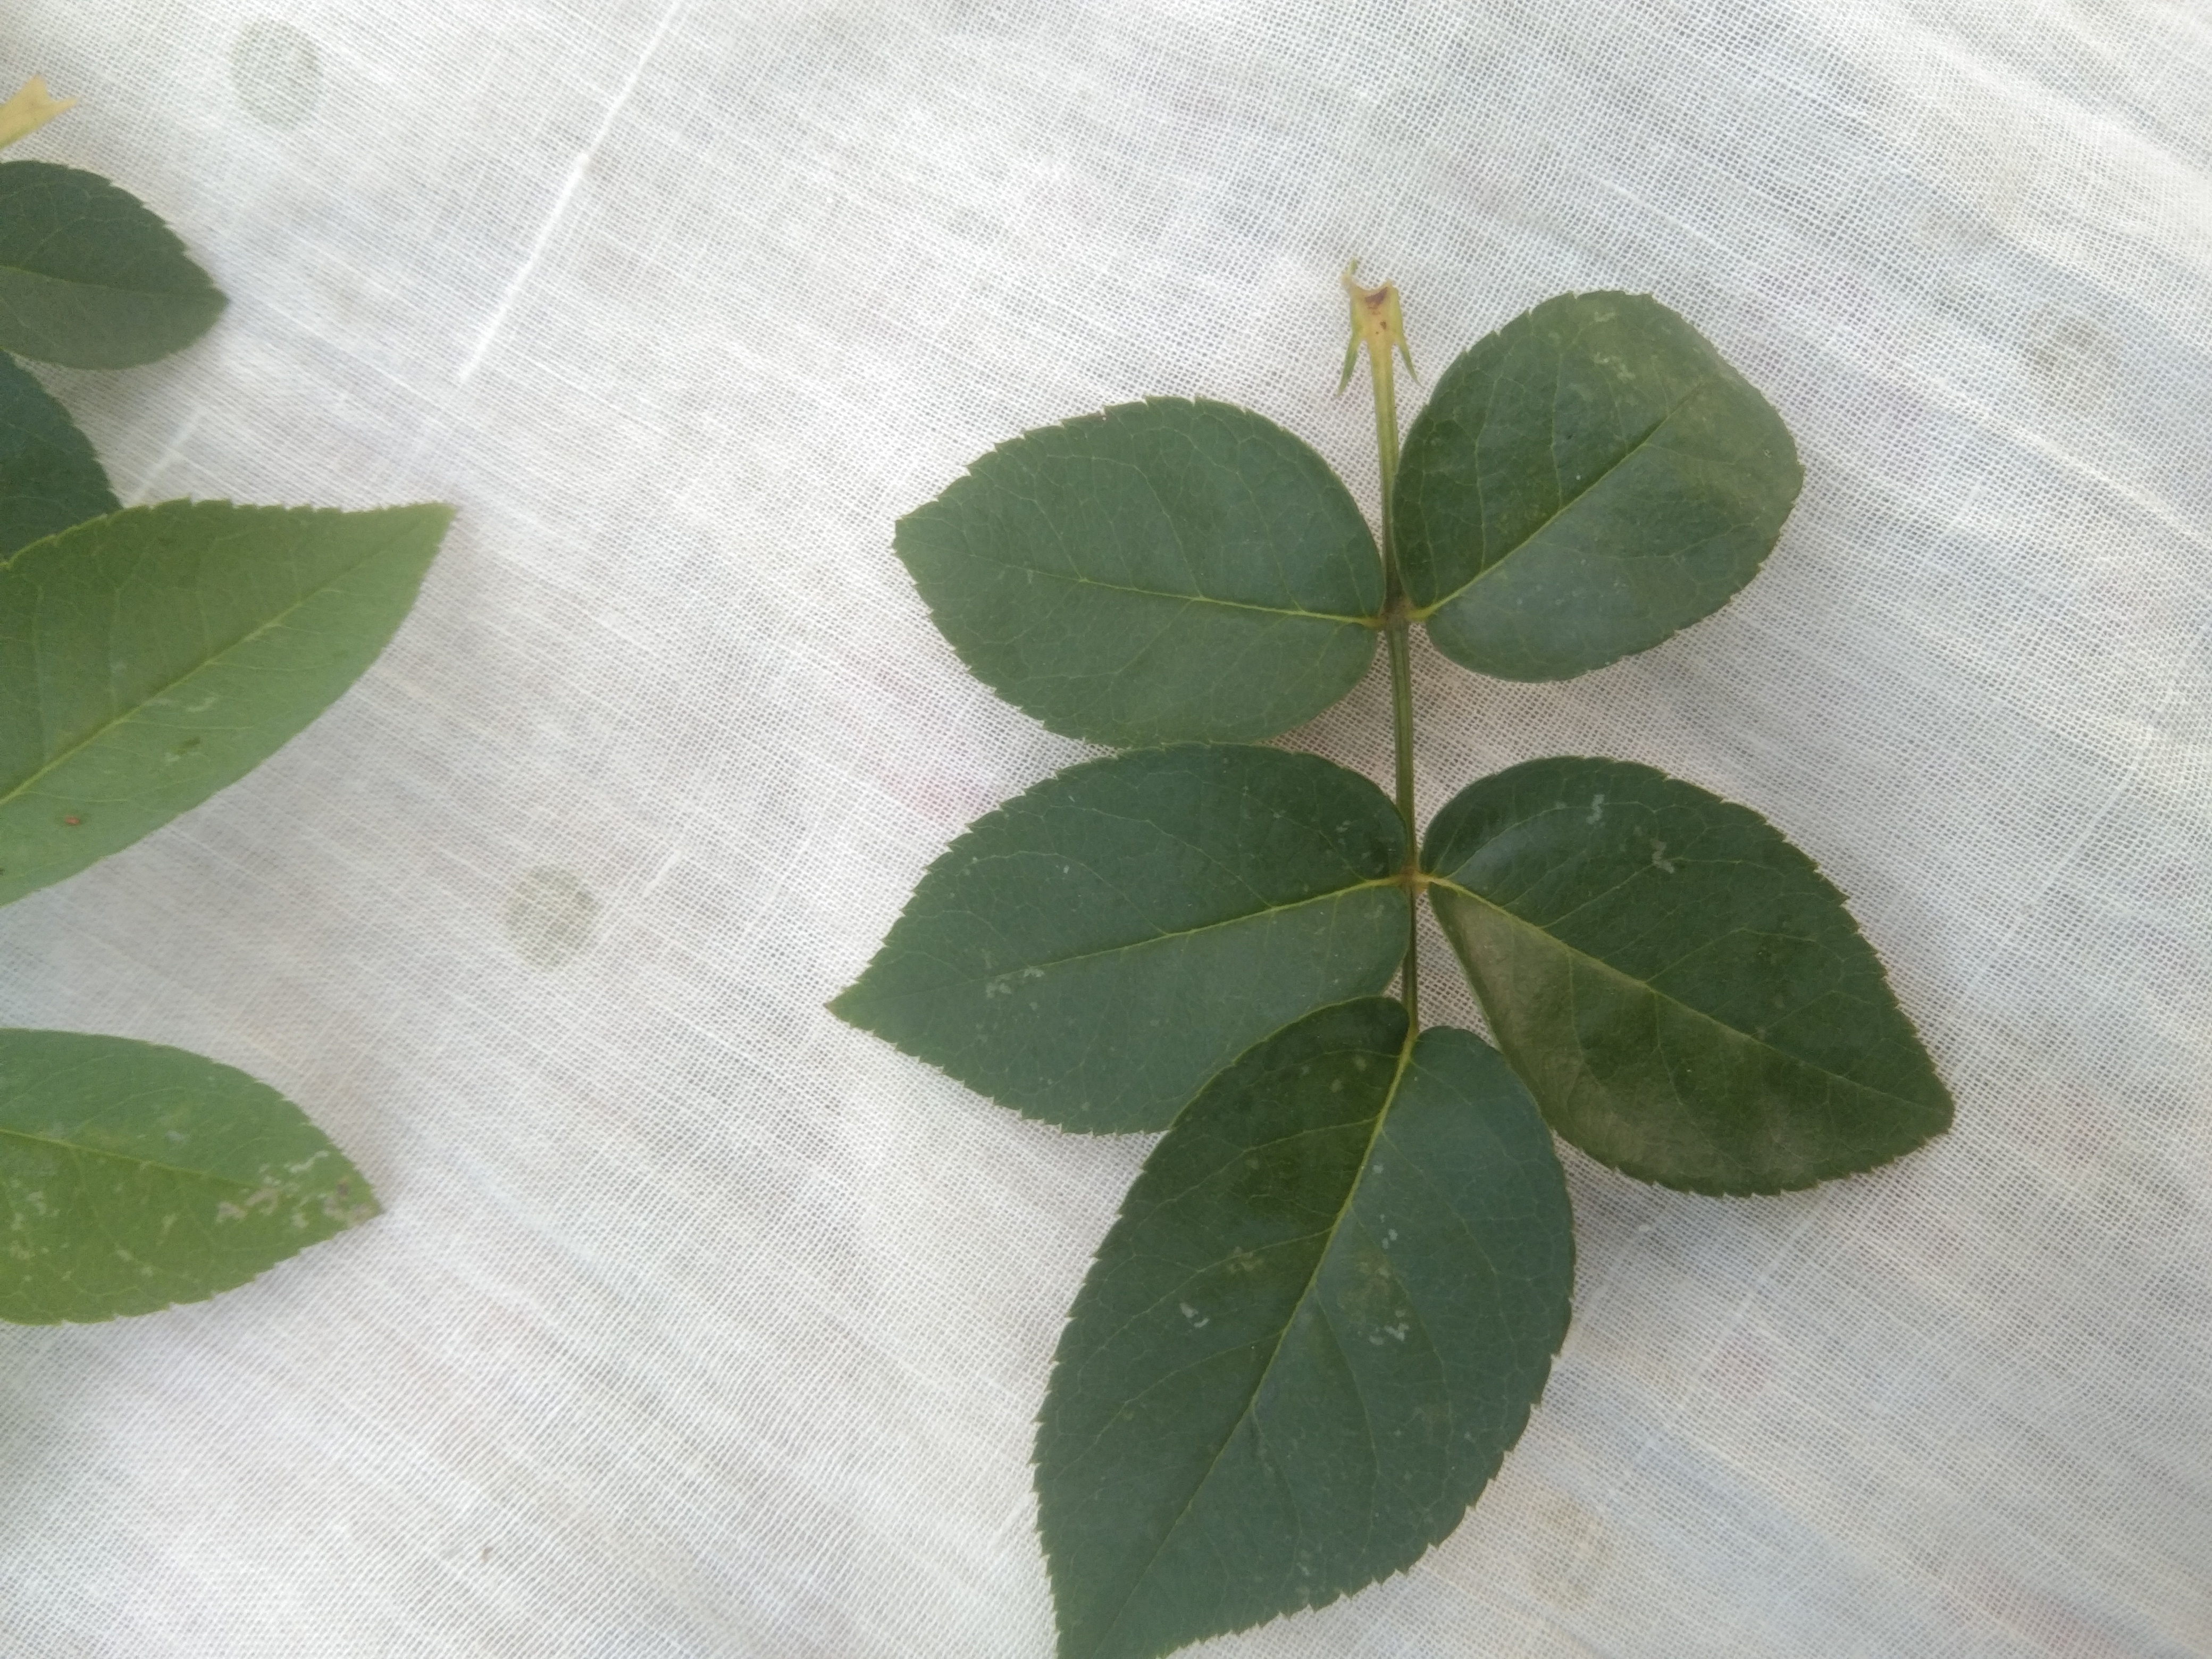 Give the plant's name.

rose
